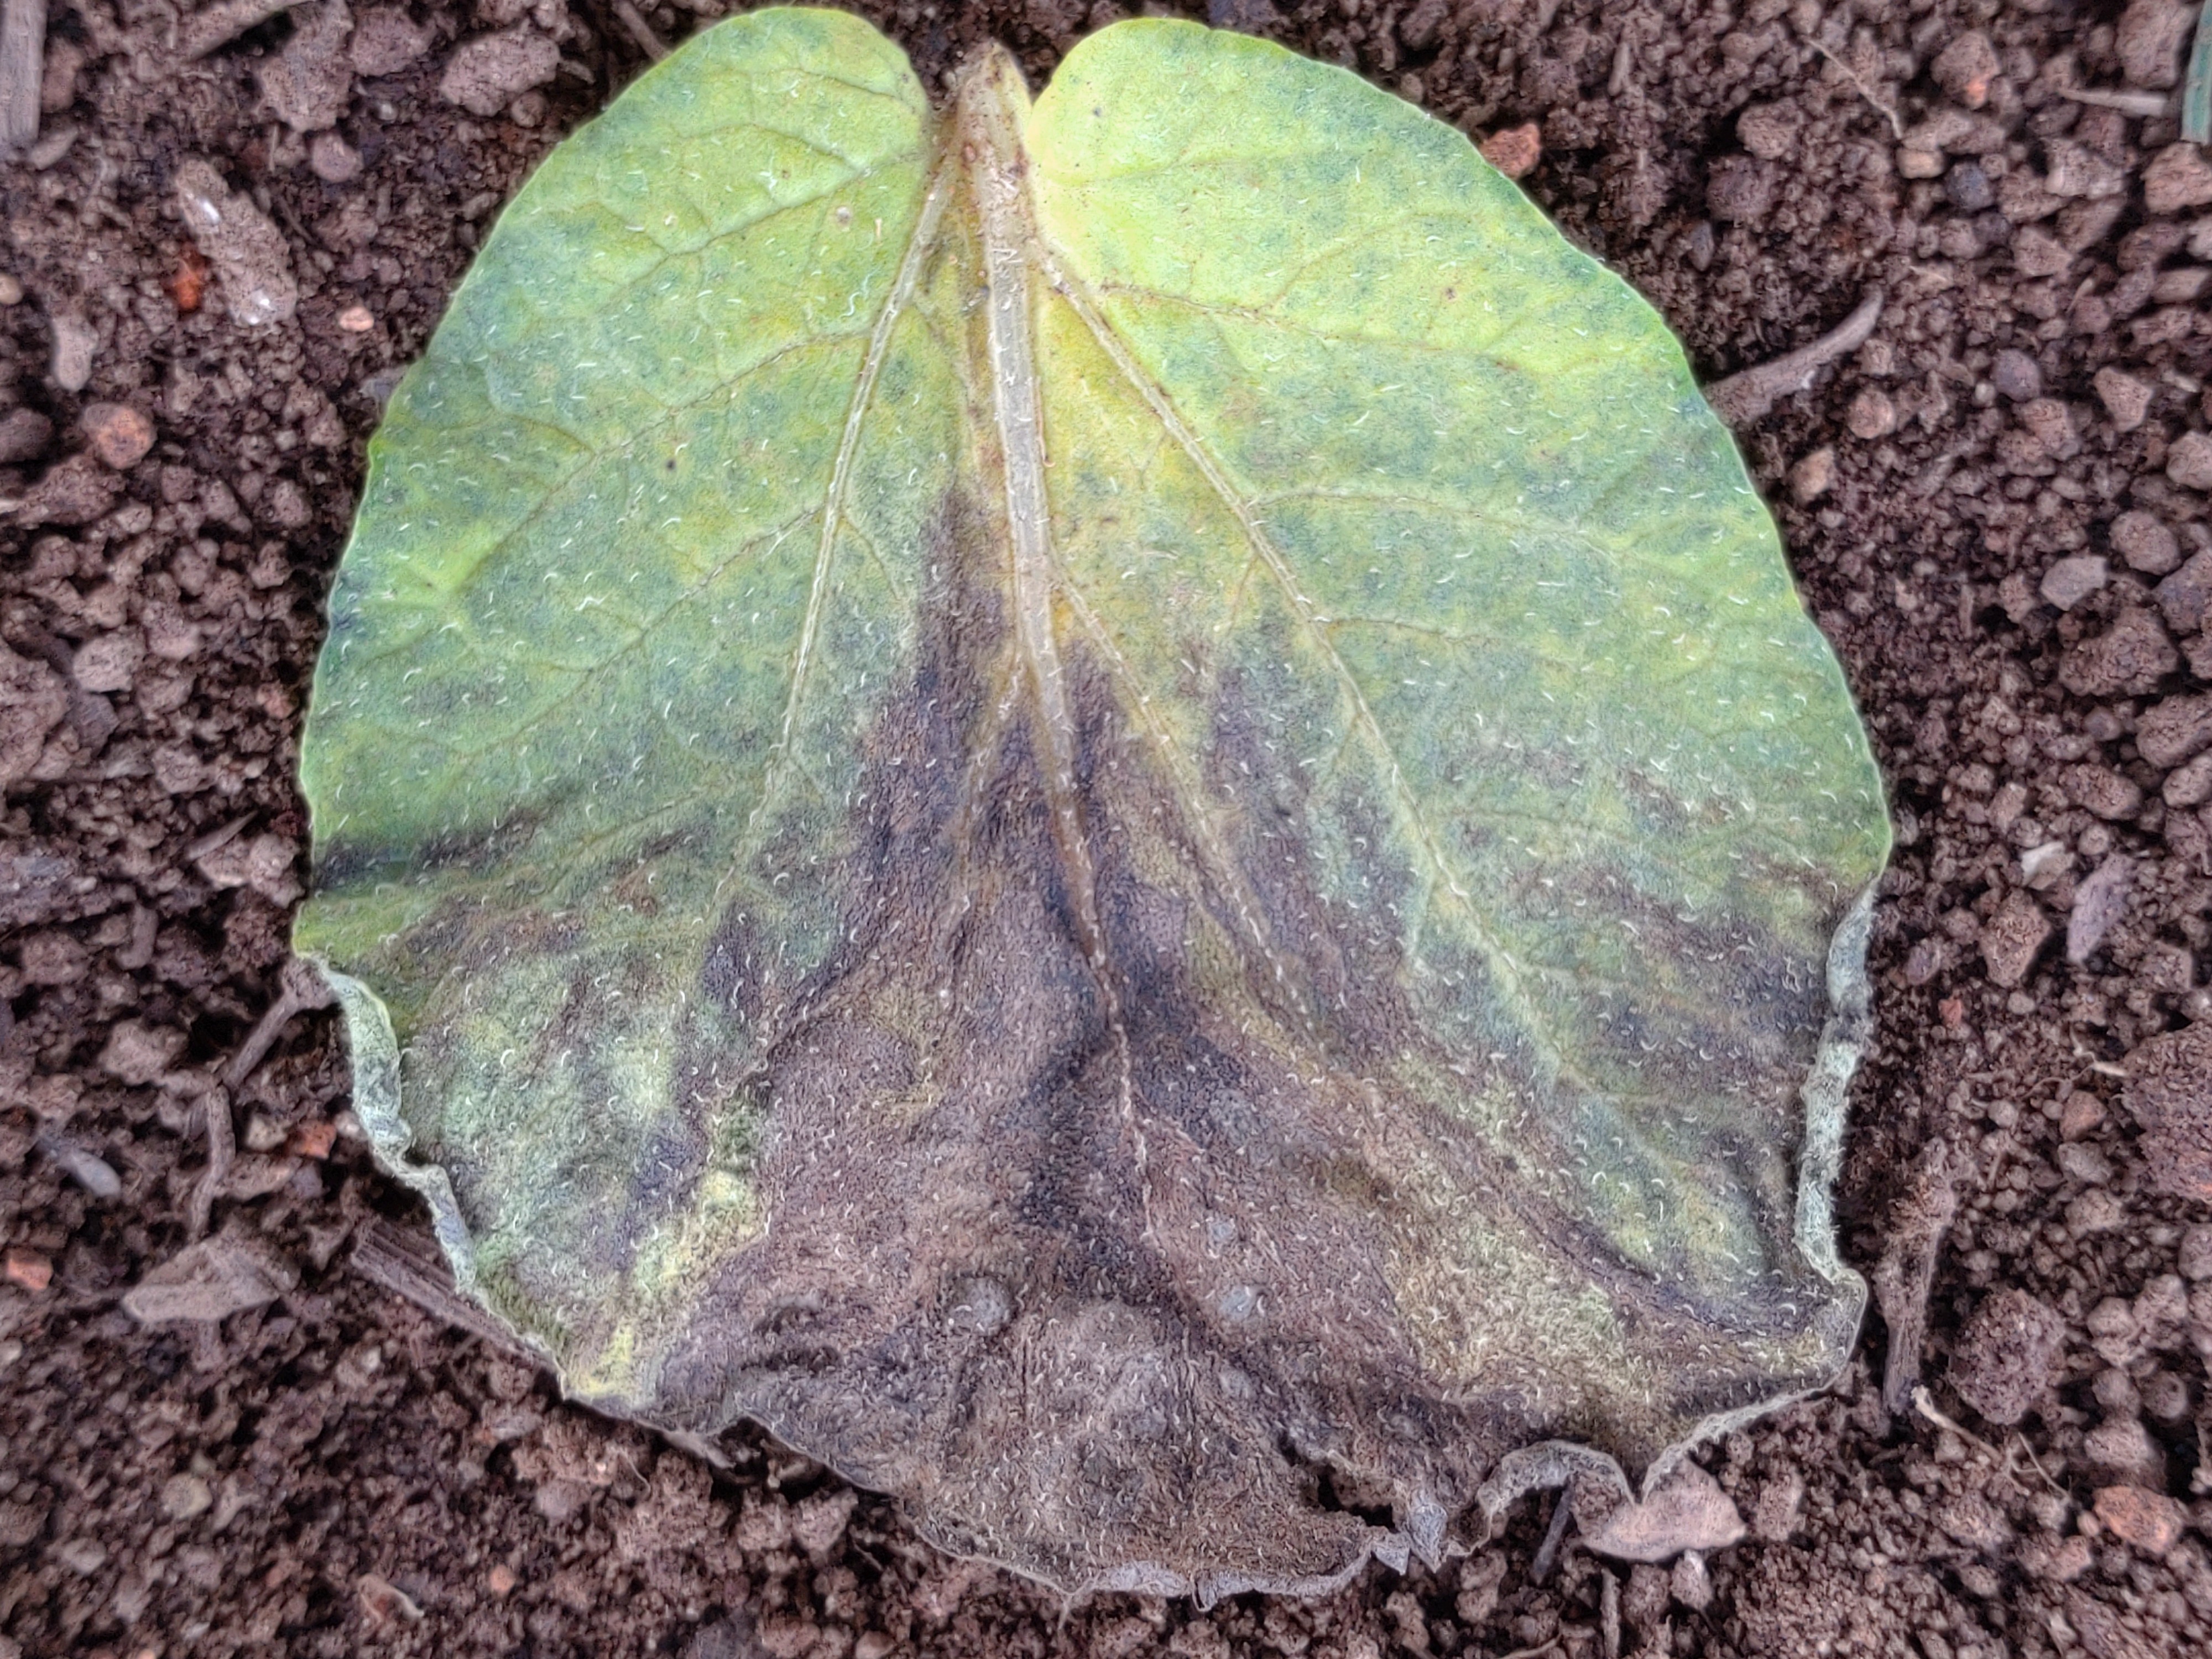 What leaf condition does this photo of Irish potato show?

late blight
